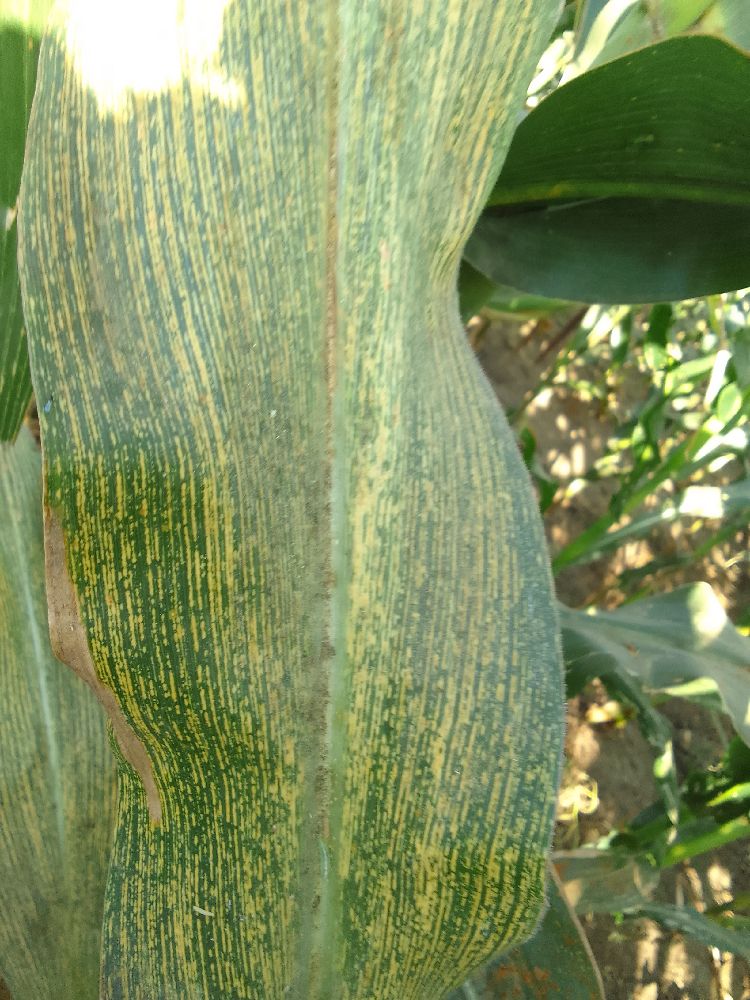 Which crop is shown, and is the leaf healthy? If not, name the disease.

maize, maize streak virus
